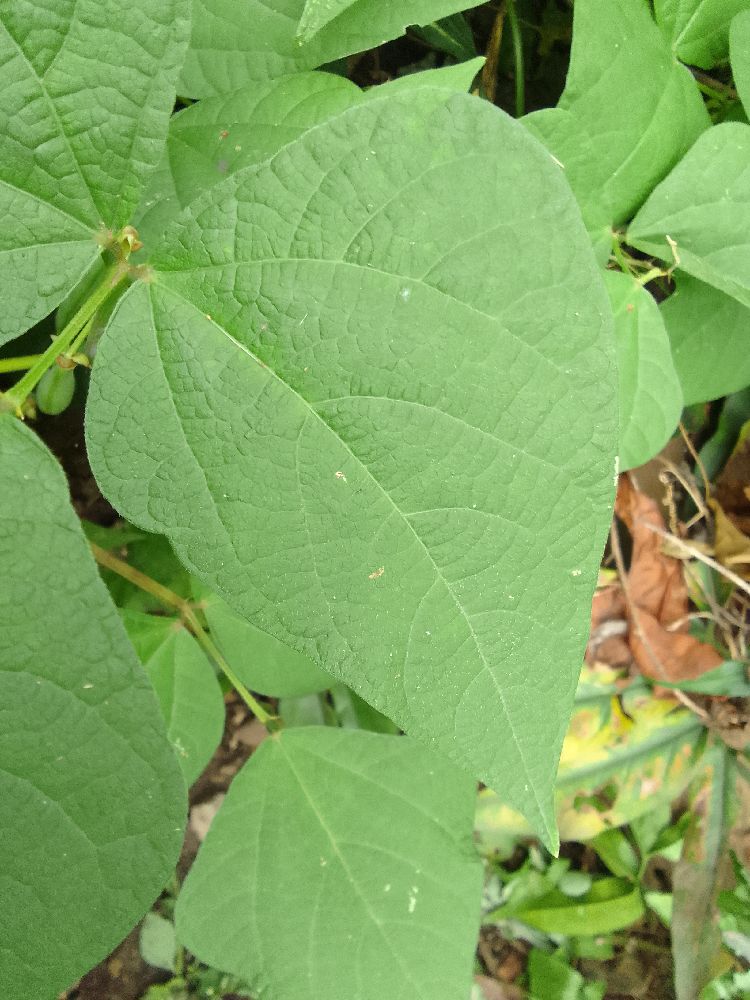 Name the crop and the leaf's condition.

common bean, healthy
